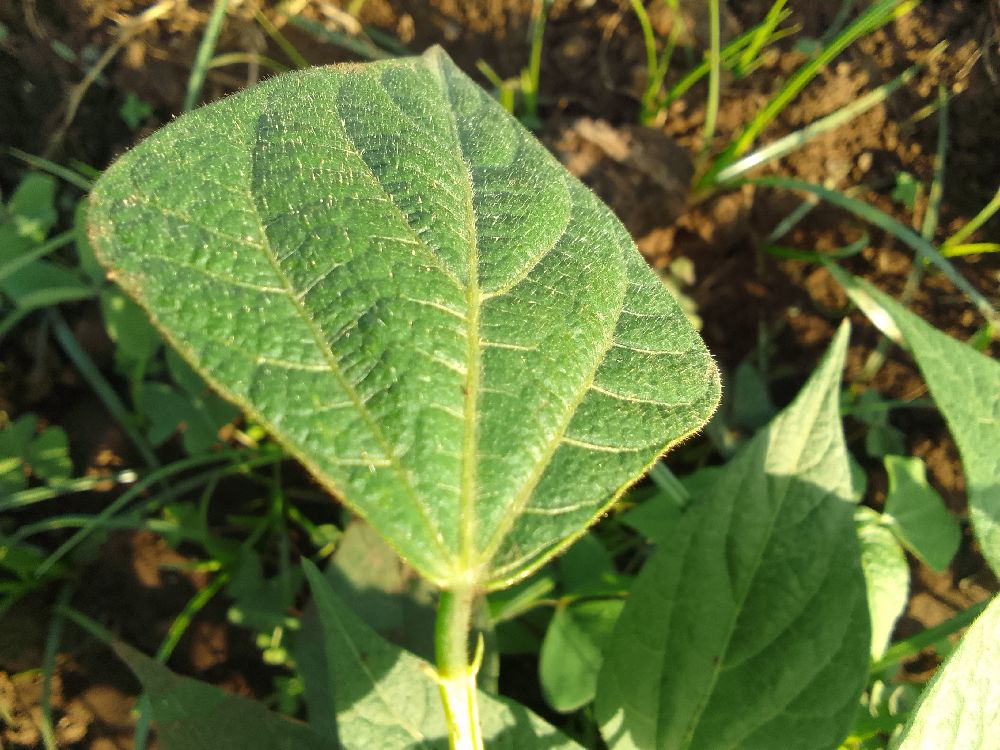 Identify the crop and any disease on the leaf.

common bean, healthy
